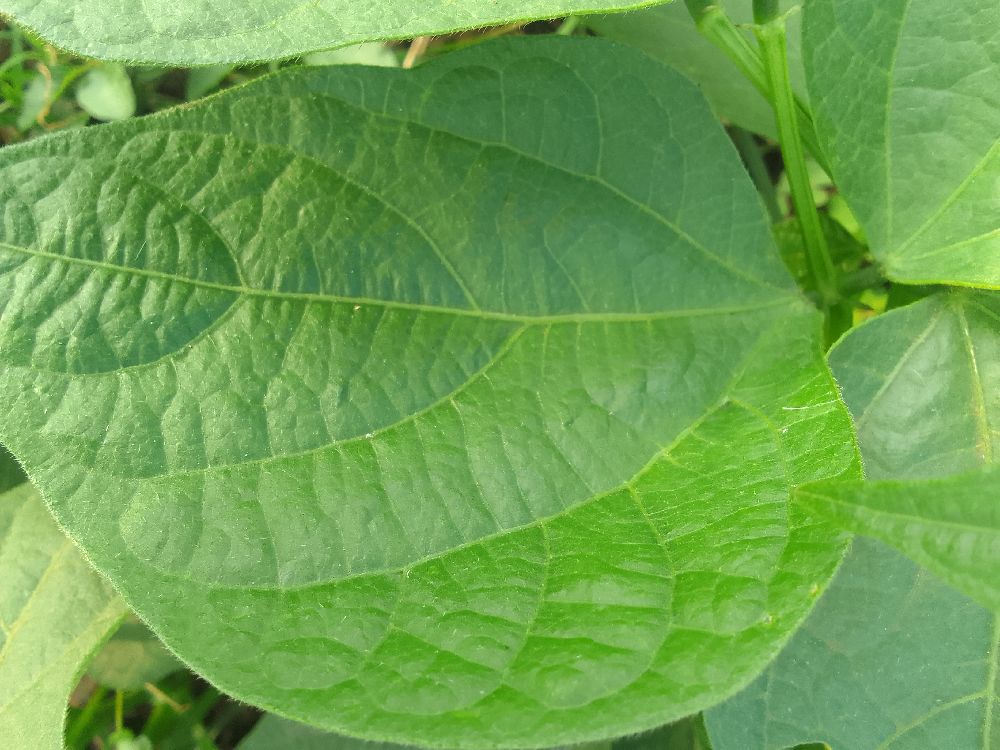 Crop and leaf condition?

common bean, healthy
